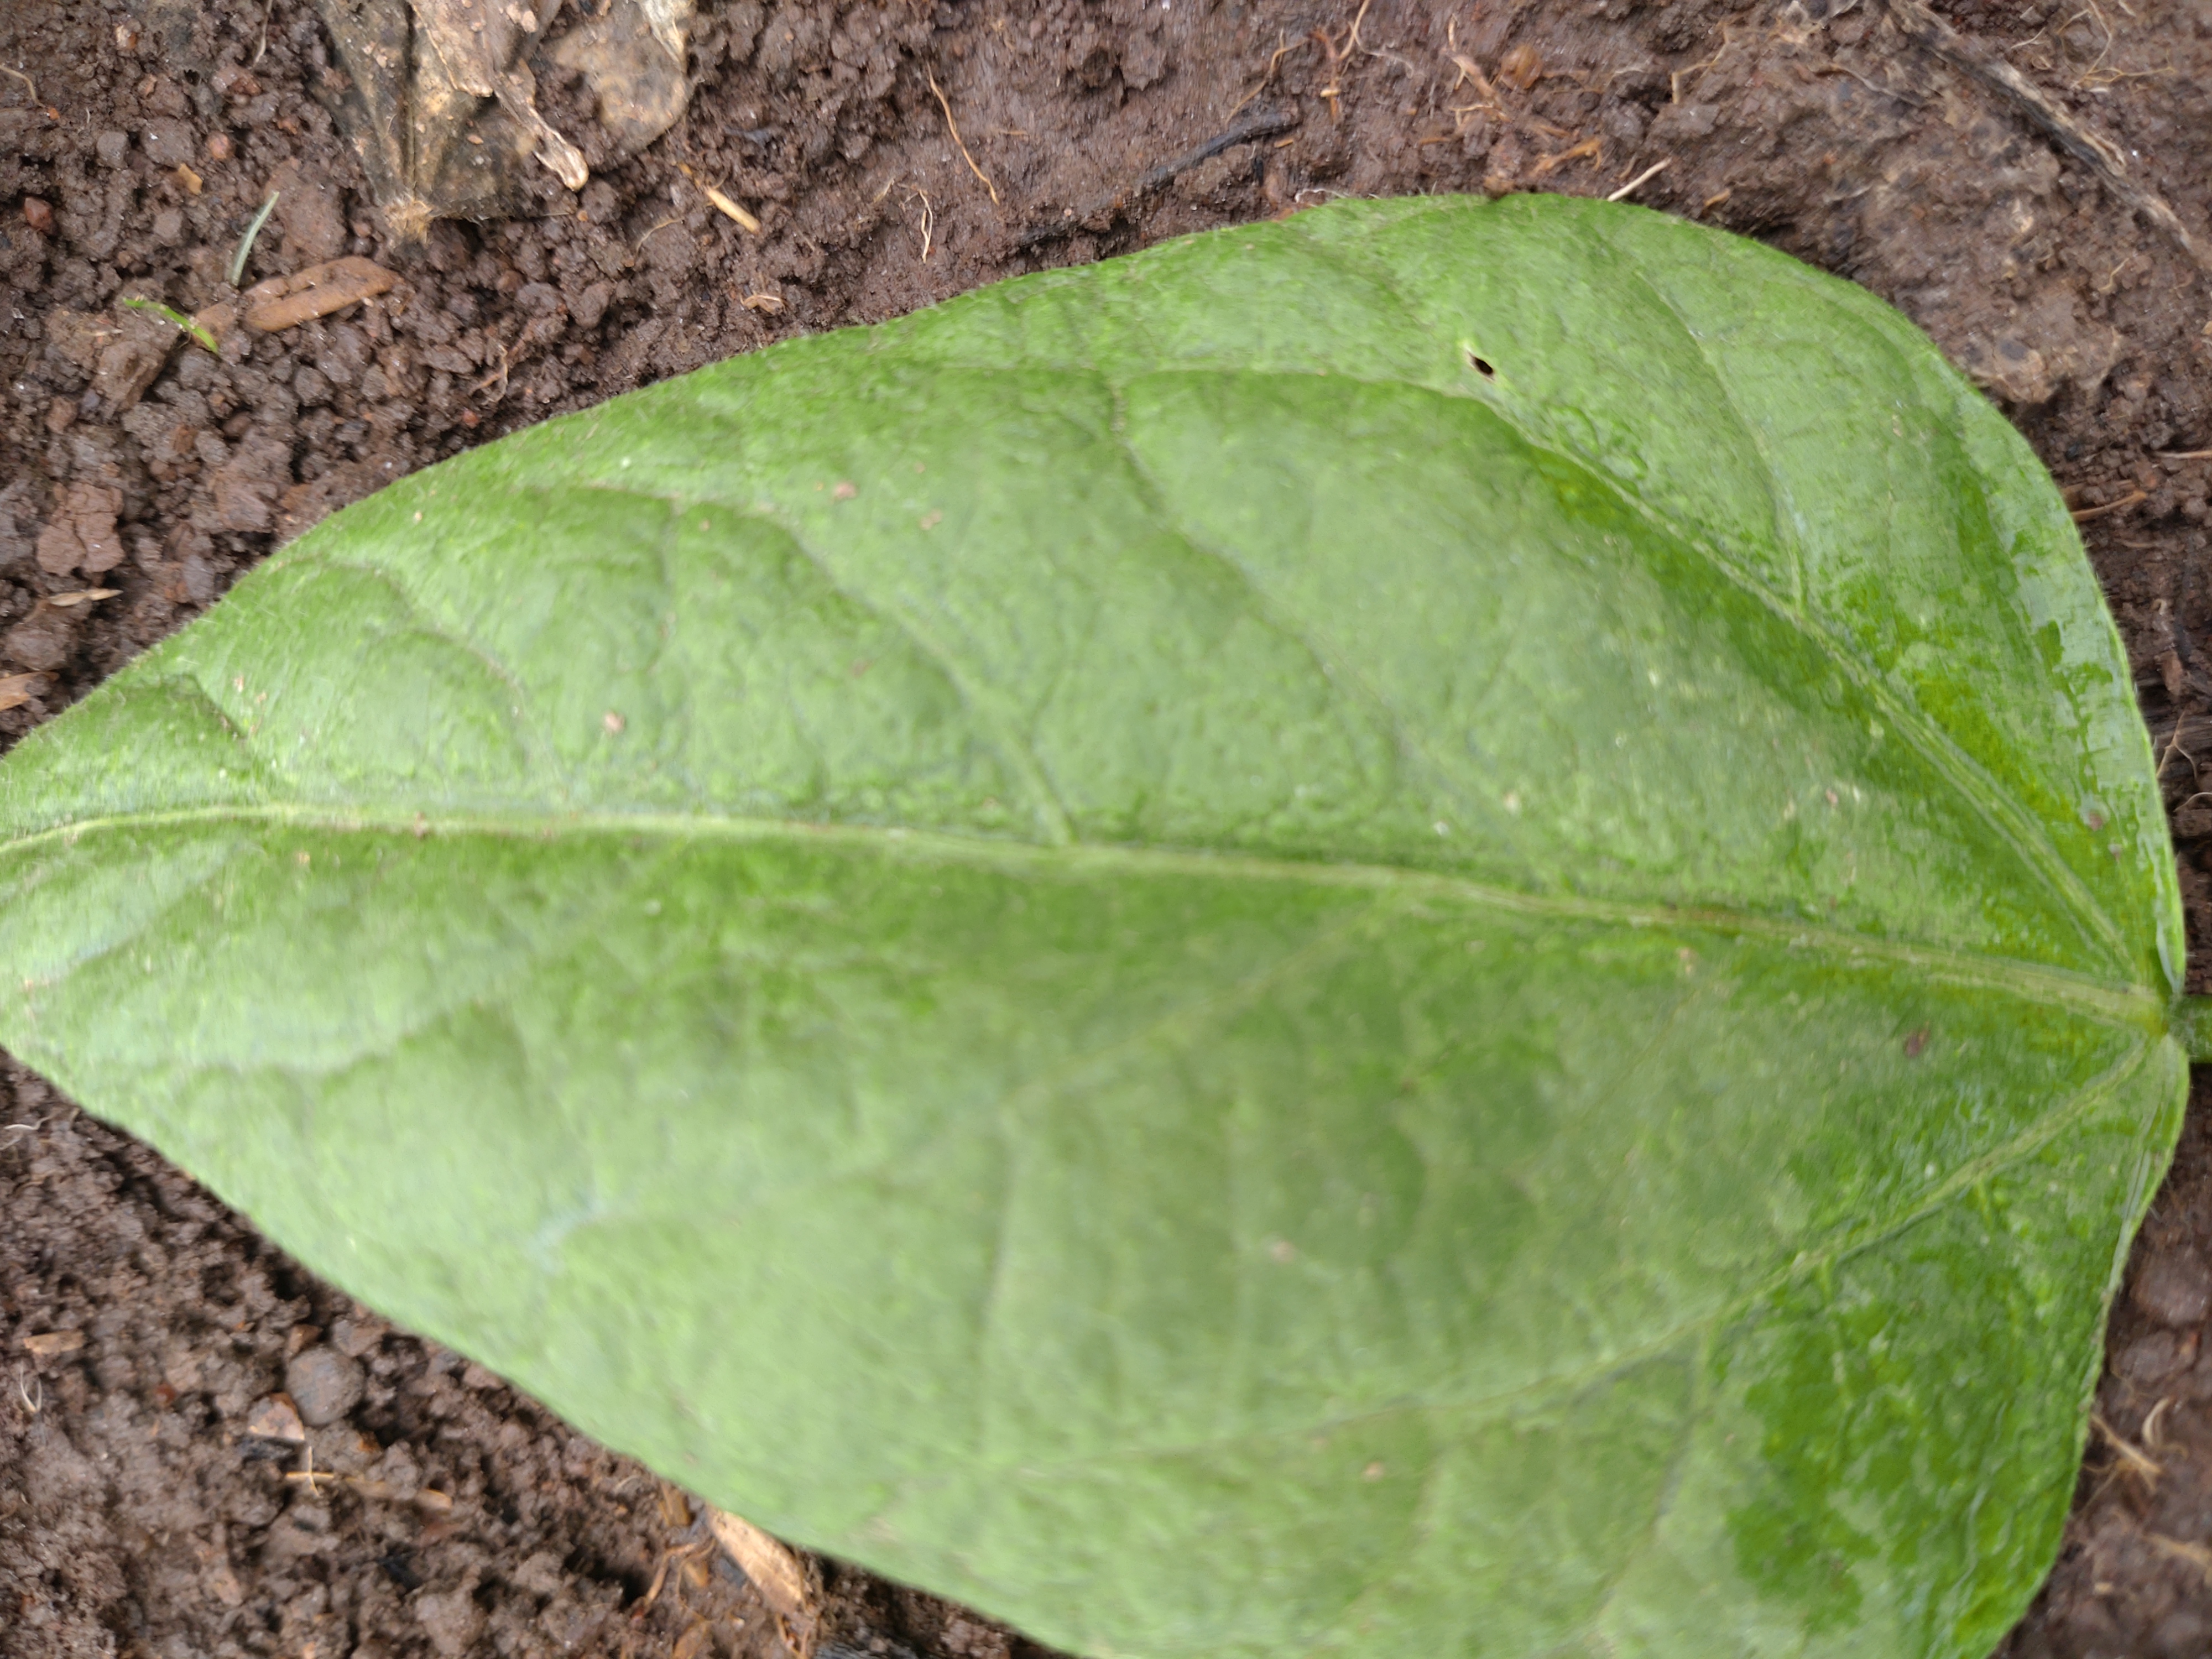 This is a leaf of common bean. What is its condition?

healthy
